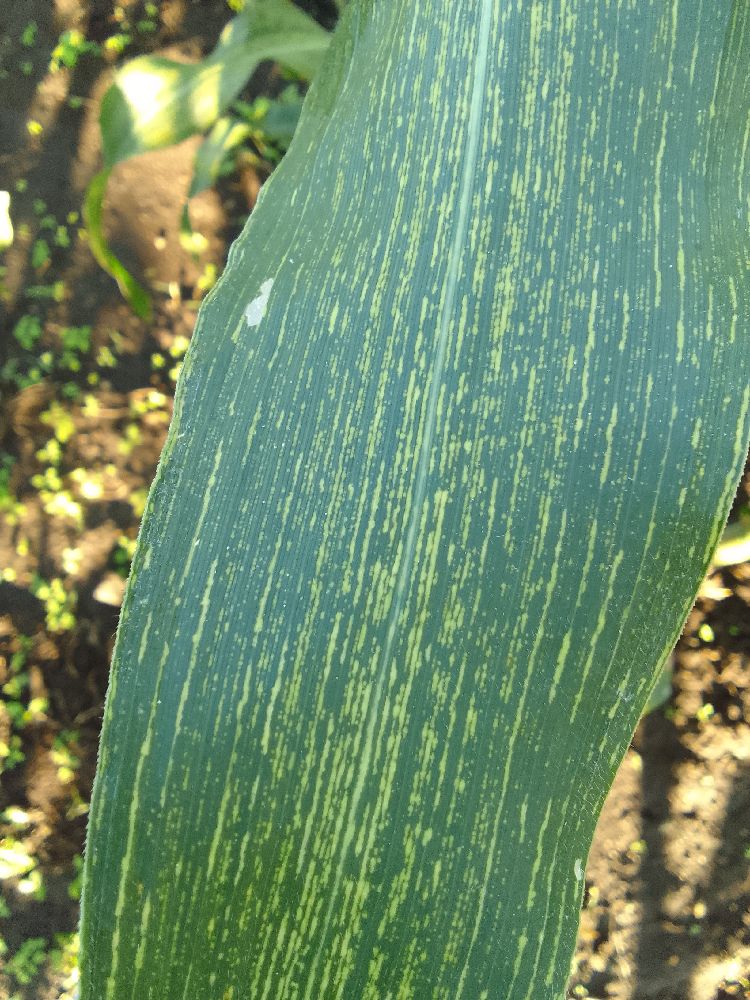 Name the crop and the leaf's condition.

maize, maize streak virus
